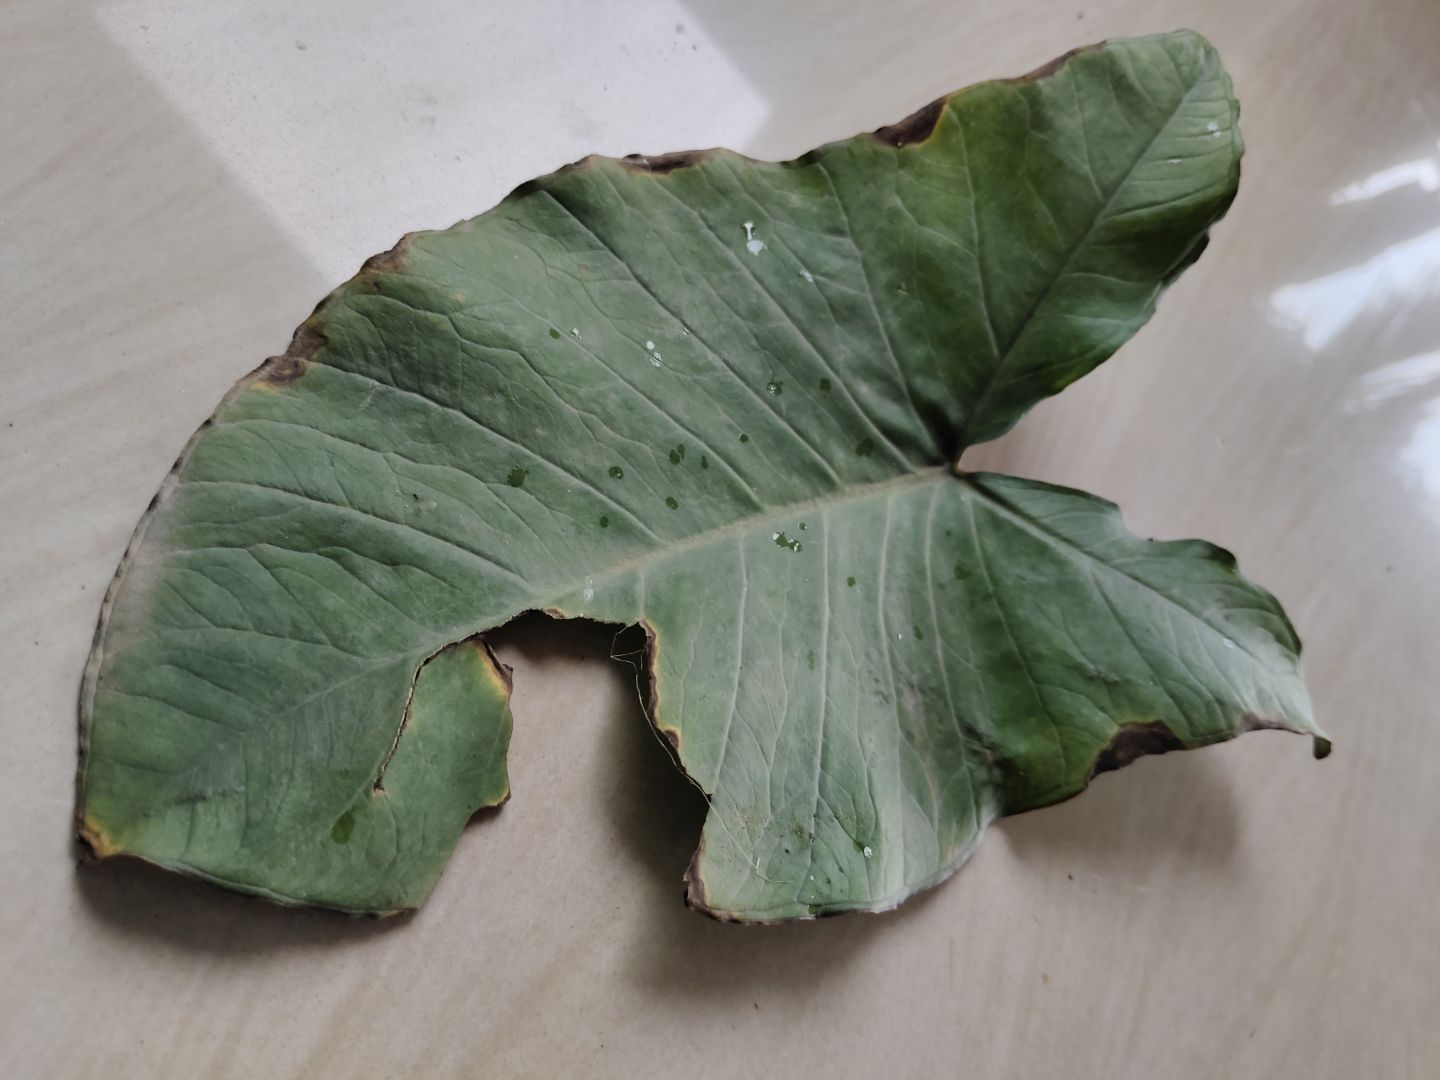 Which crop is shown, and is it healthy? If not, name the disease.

taro, leaf blight
